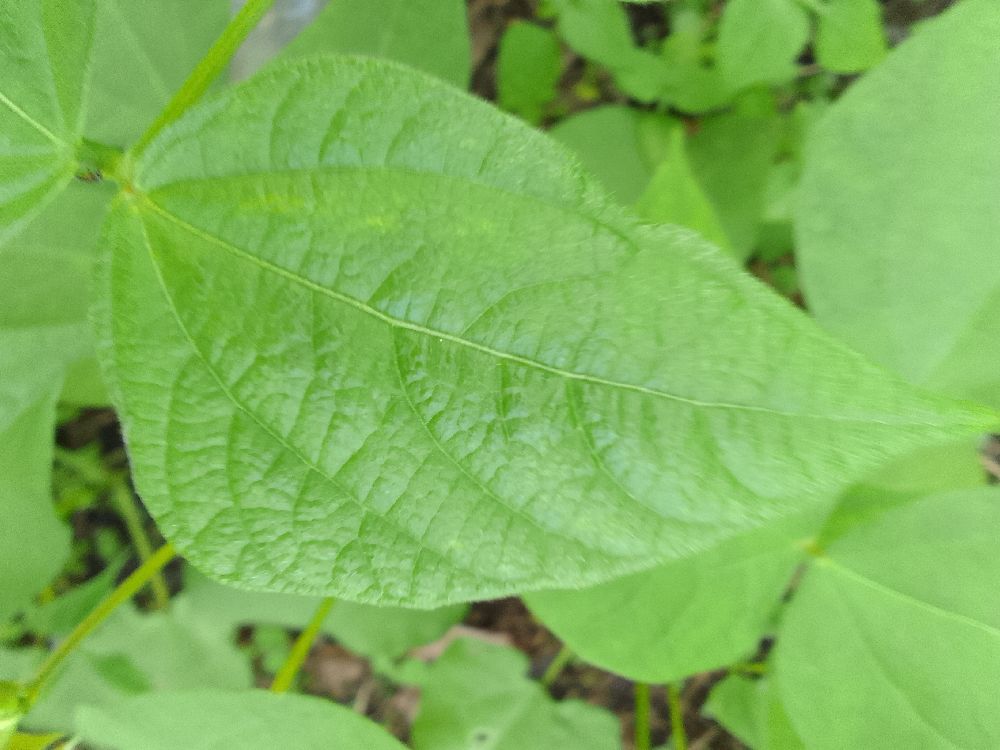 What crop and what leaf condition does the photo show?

common bean, healthy
